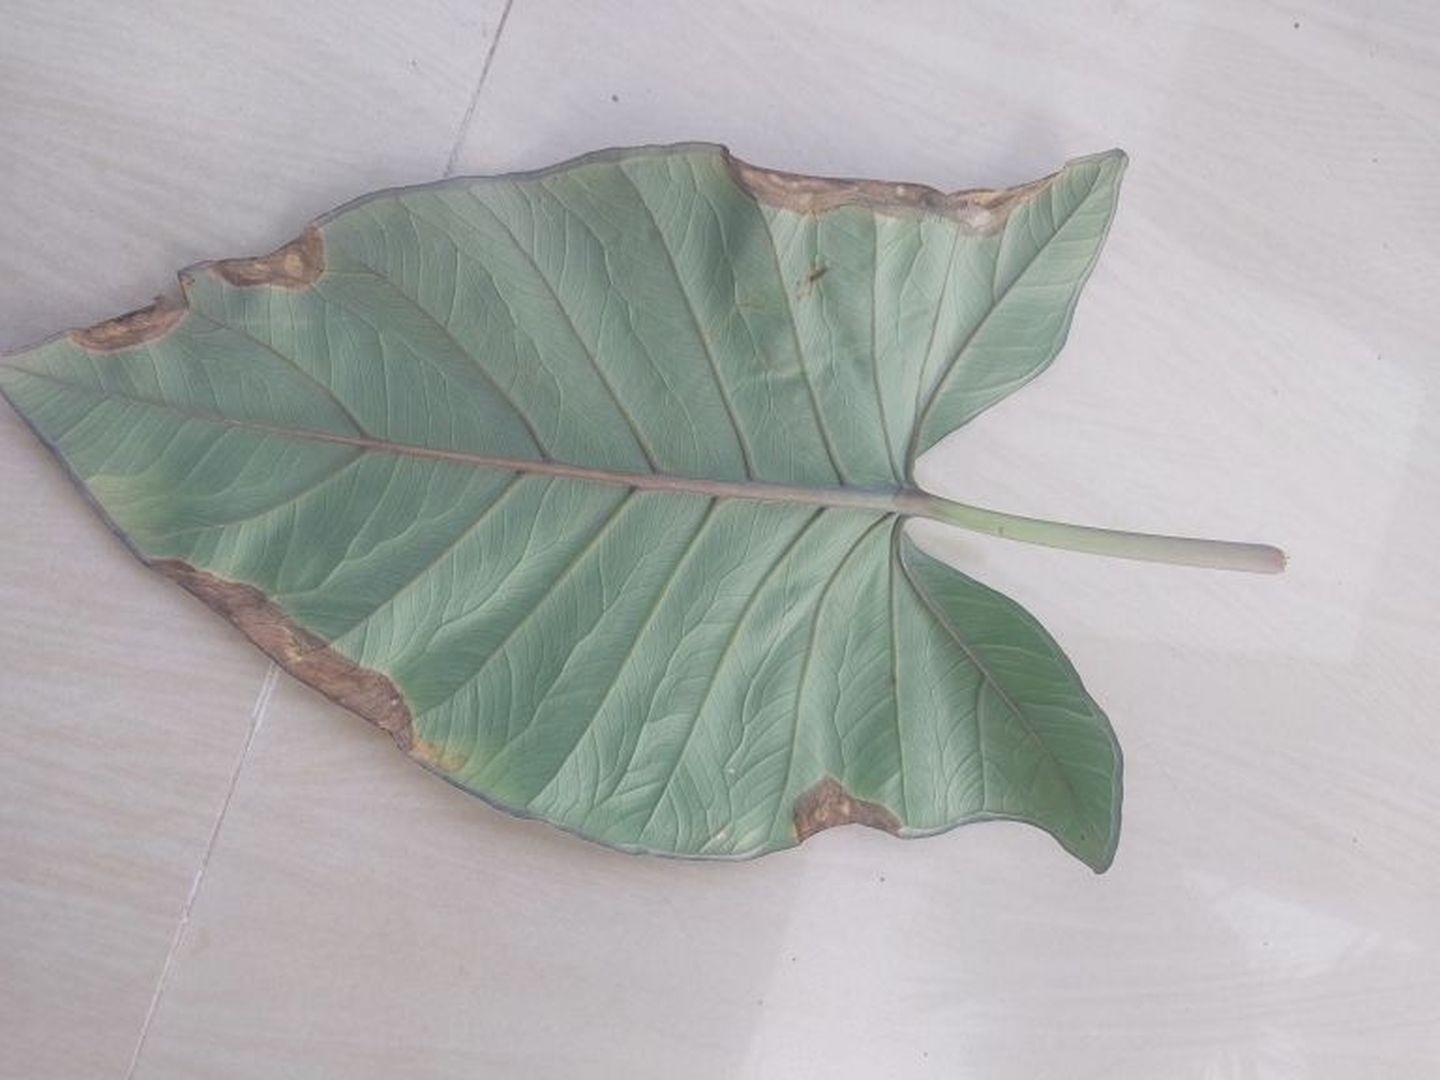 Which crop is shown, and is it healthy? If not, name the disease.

taro, leaf blight
